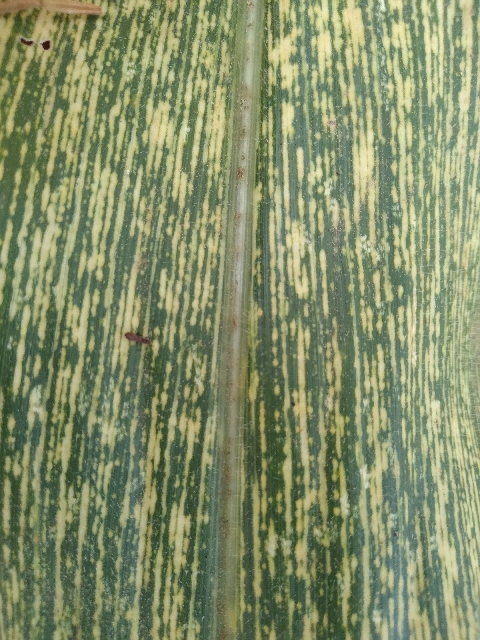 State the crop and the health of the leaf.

maize, maize streak virus
